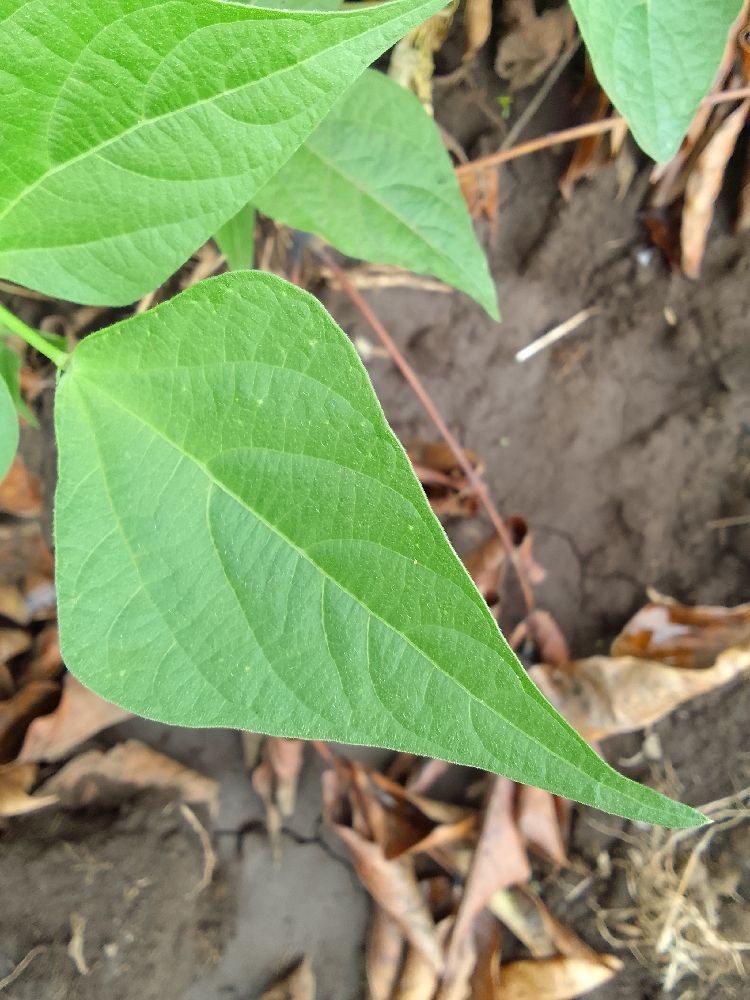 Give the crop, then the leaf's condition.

common bean, healthy
